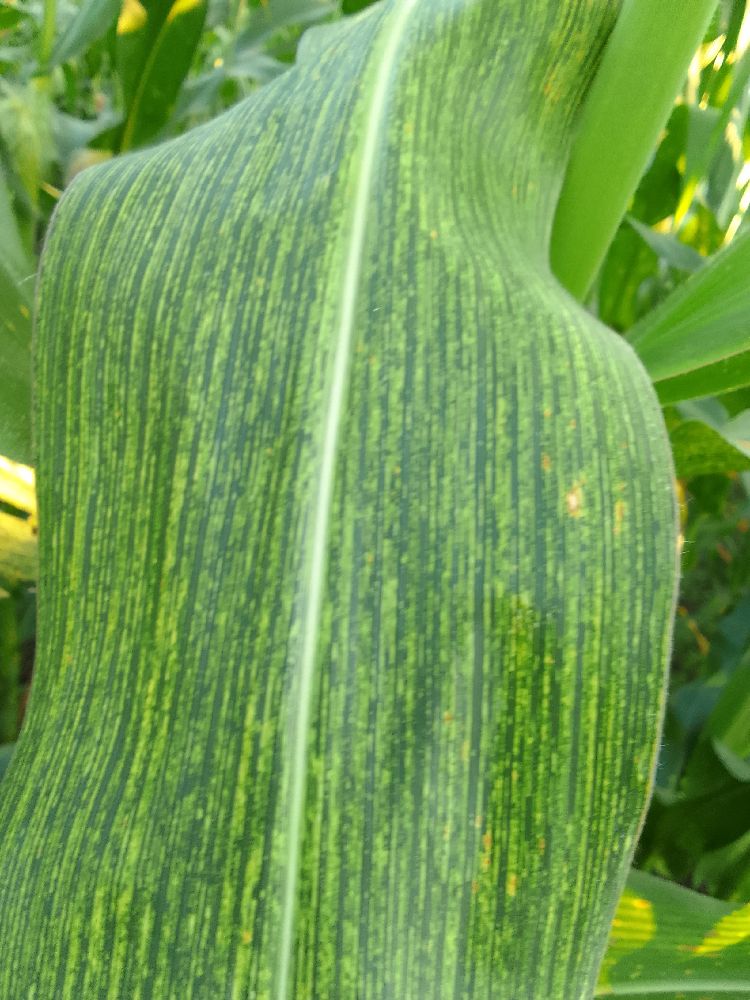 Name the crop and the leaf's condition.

maize, maize streak virus
